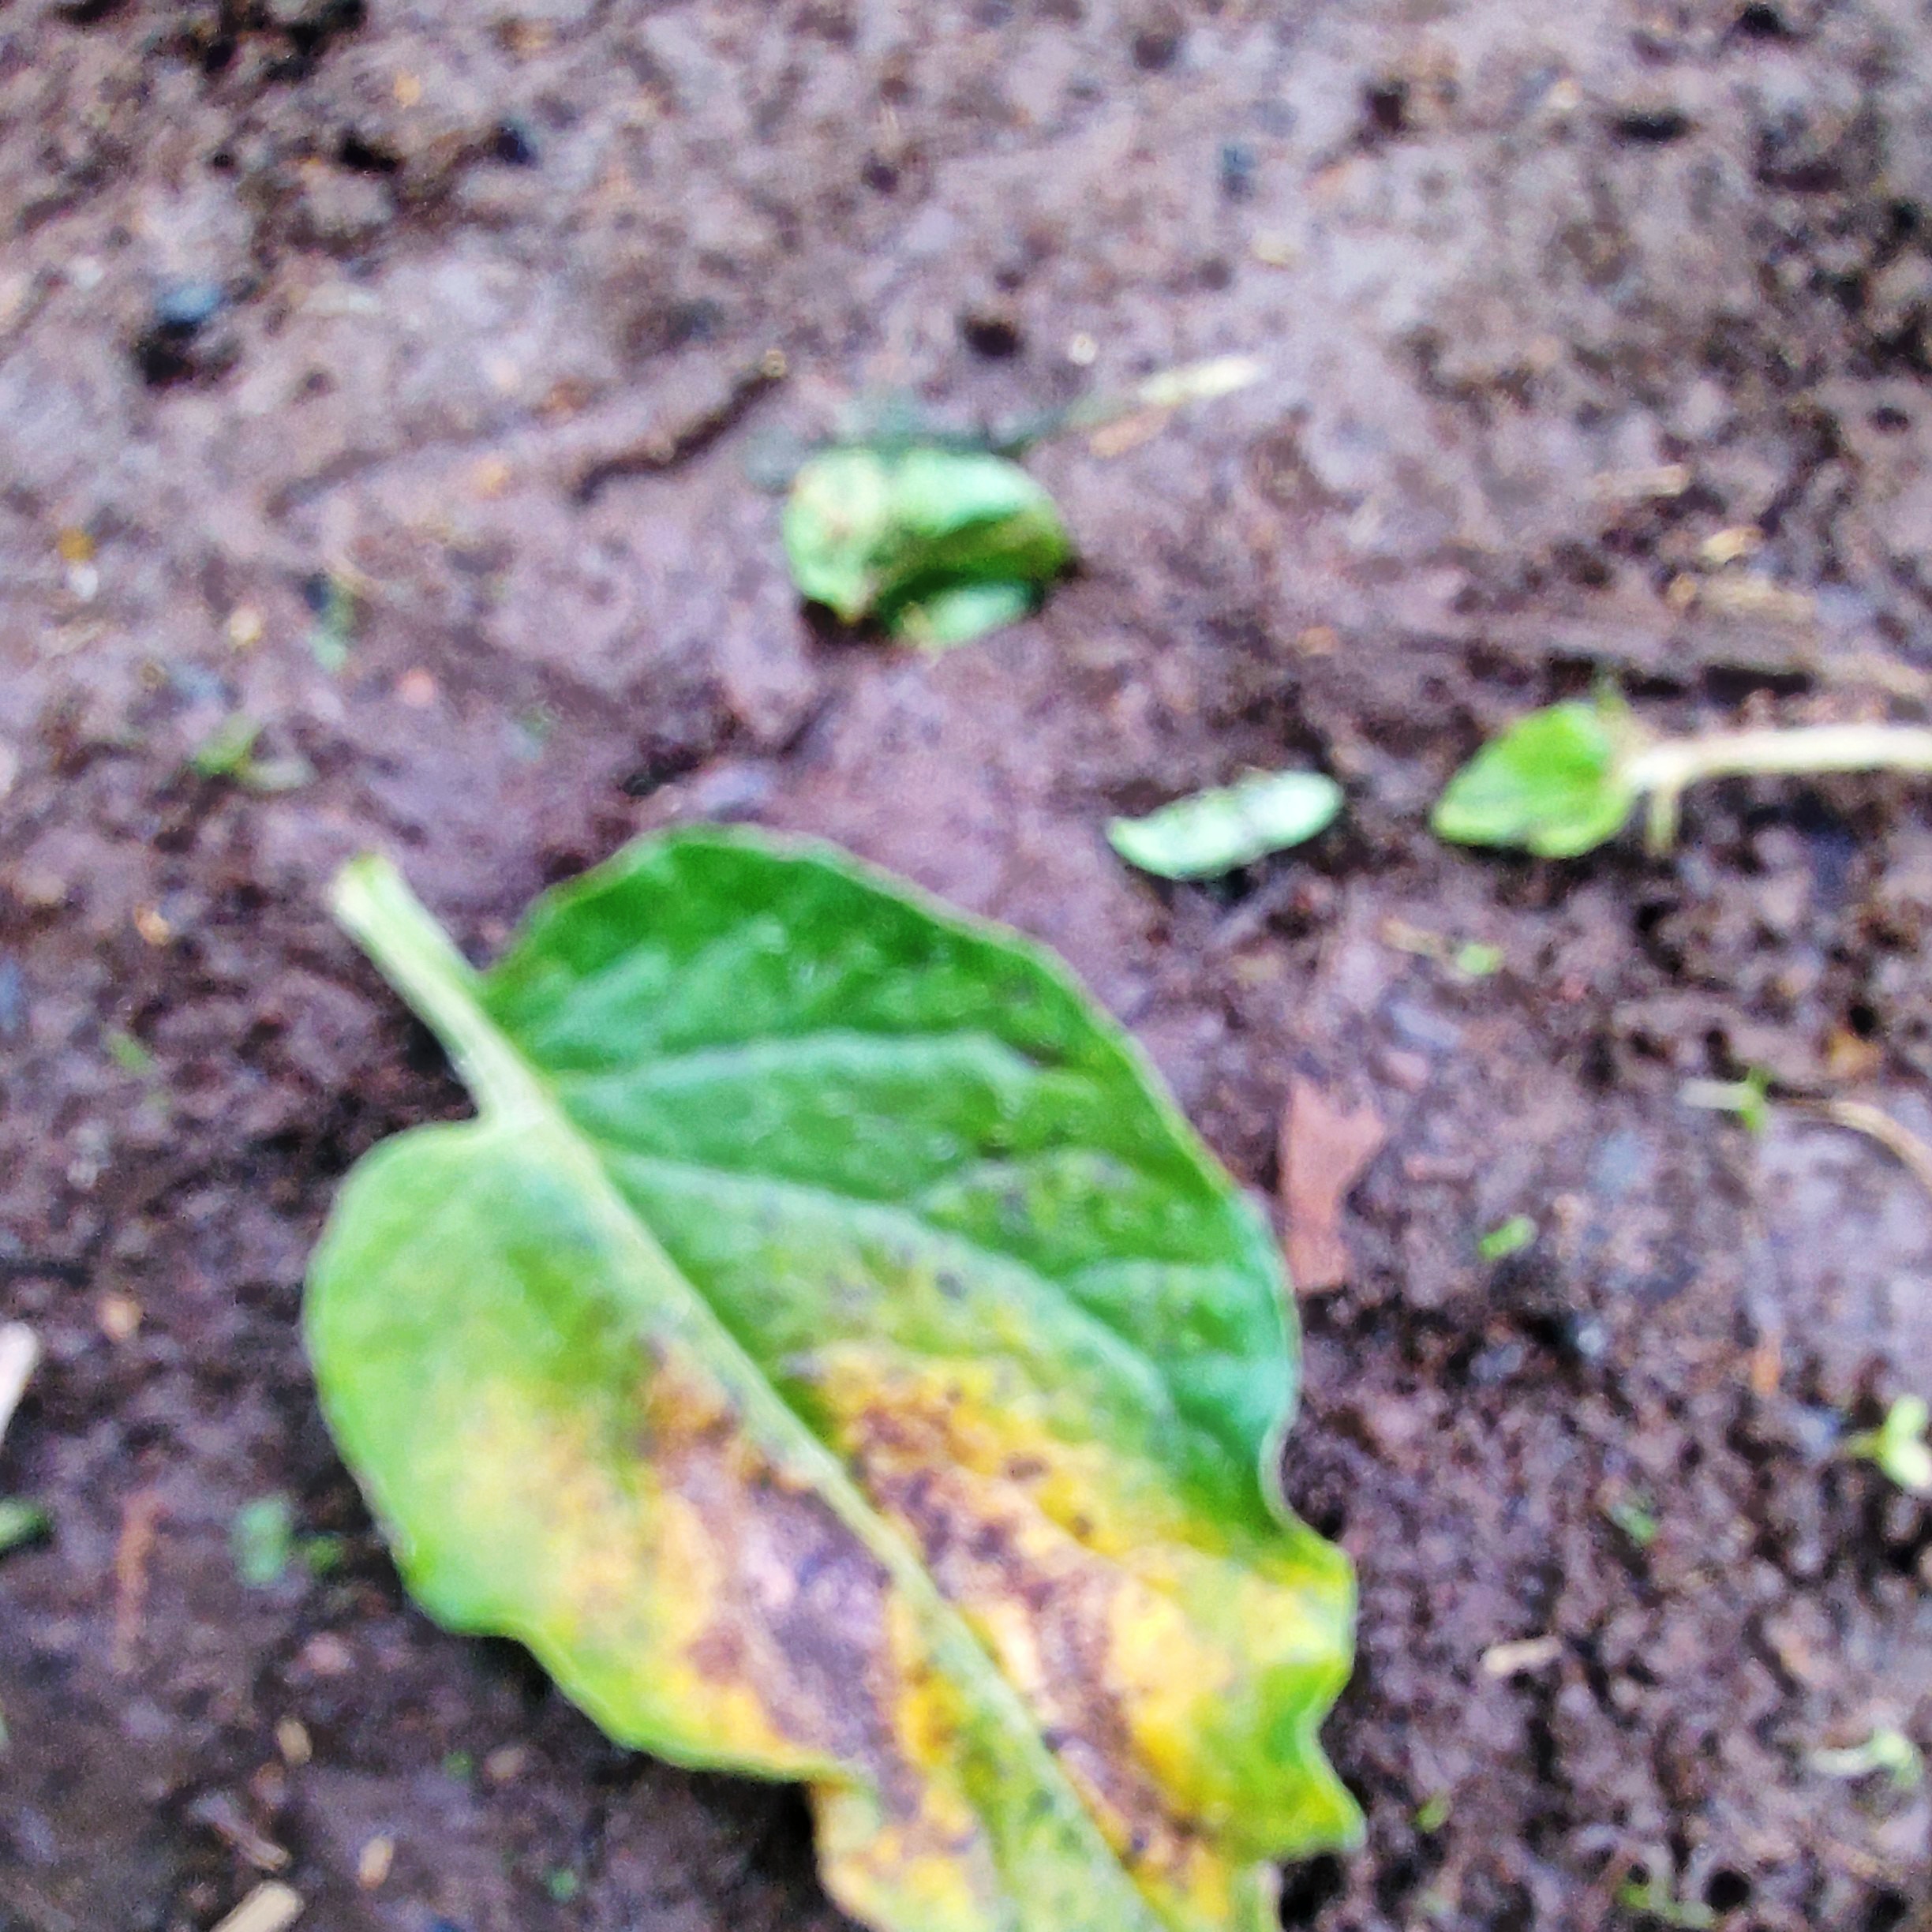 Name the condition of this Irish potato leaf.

late blight
